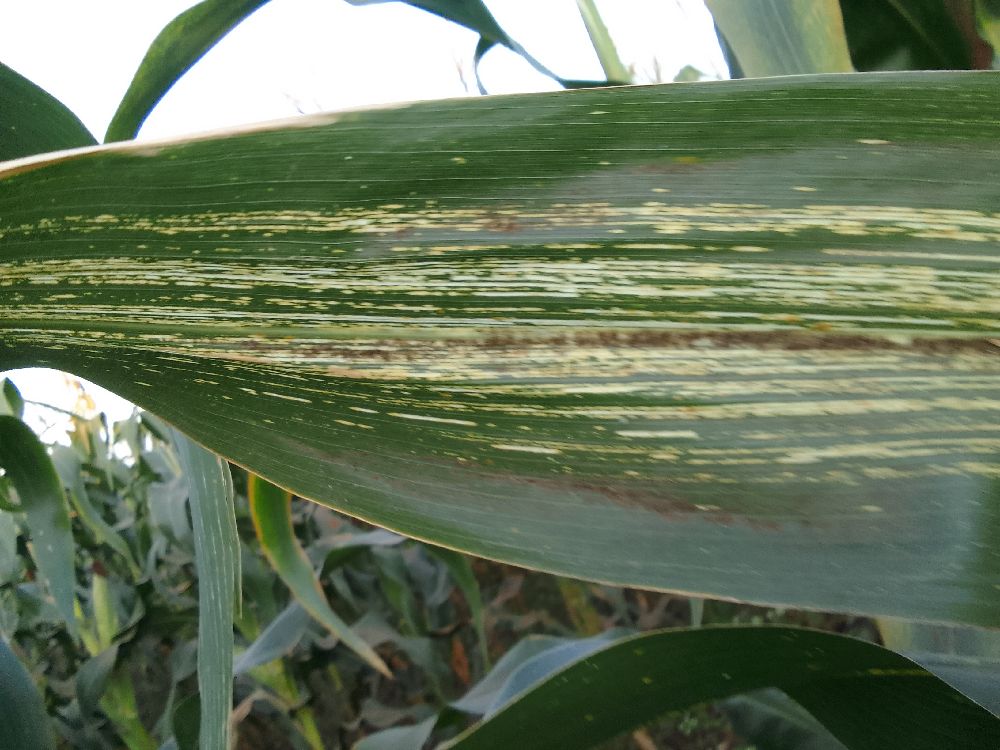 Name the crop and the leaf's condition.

maize, maize streak virus
